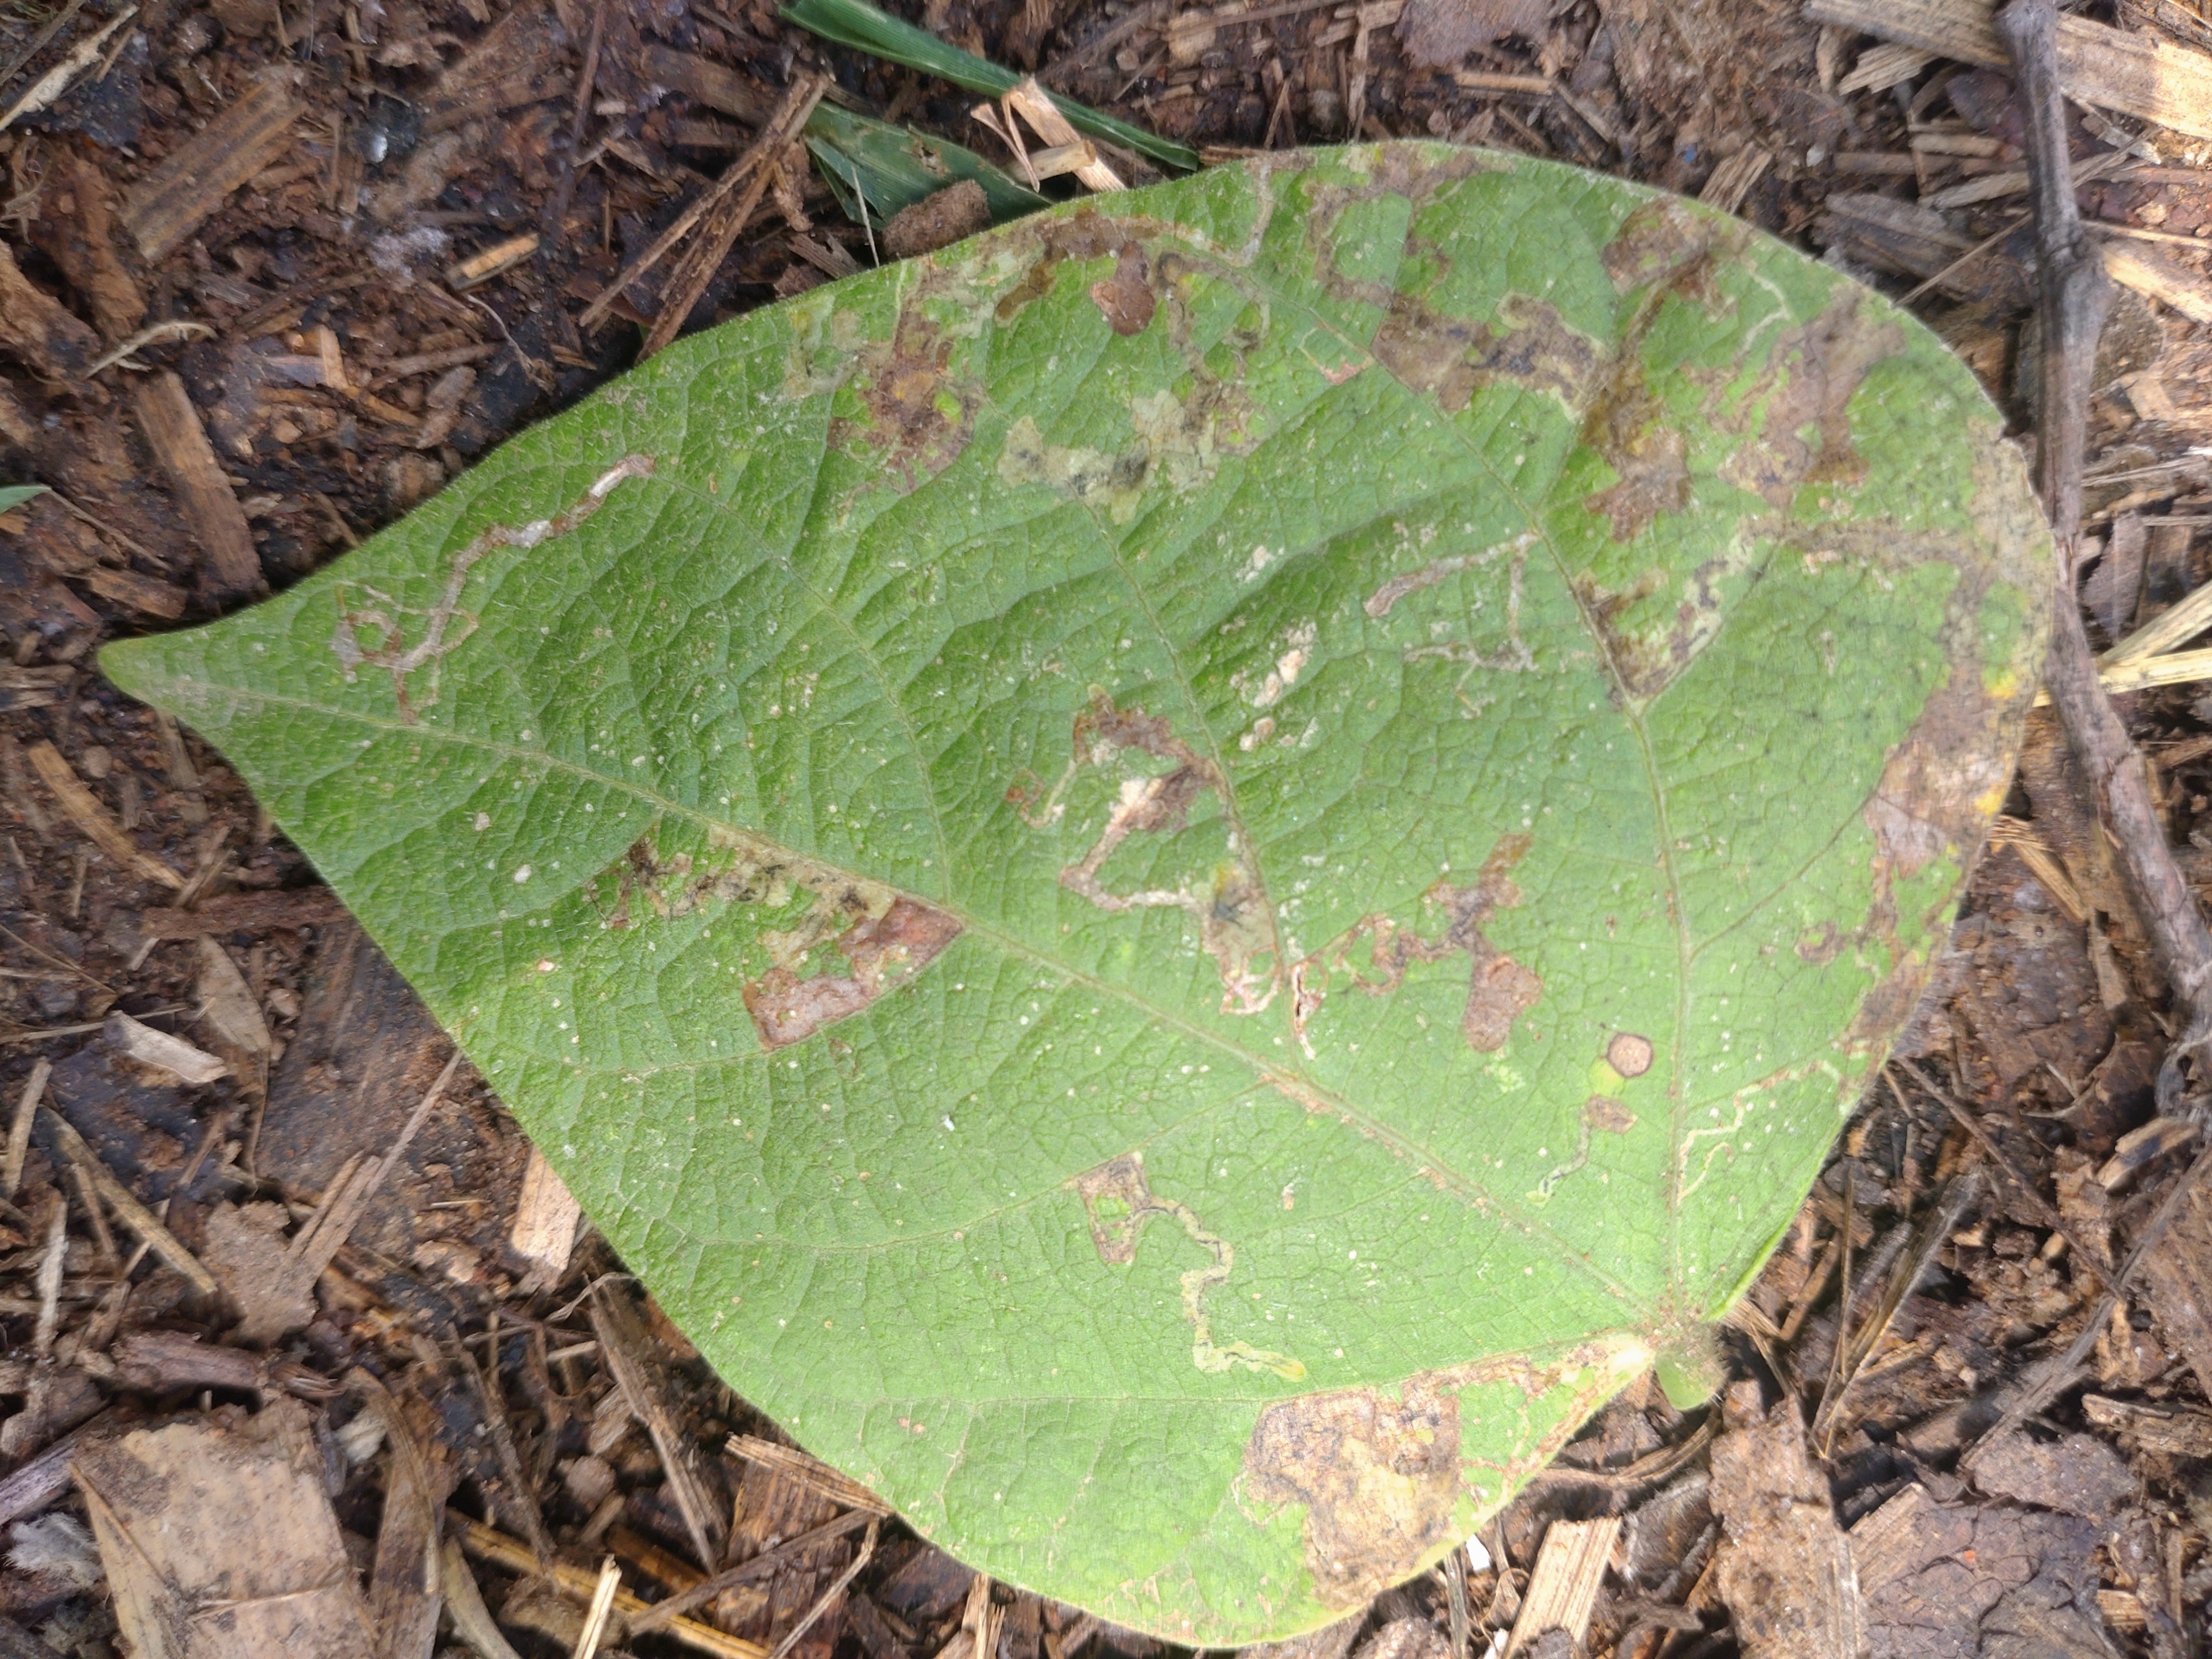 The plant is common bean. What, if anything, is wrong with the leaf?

anthracnose
